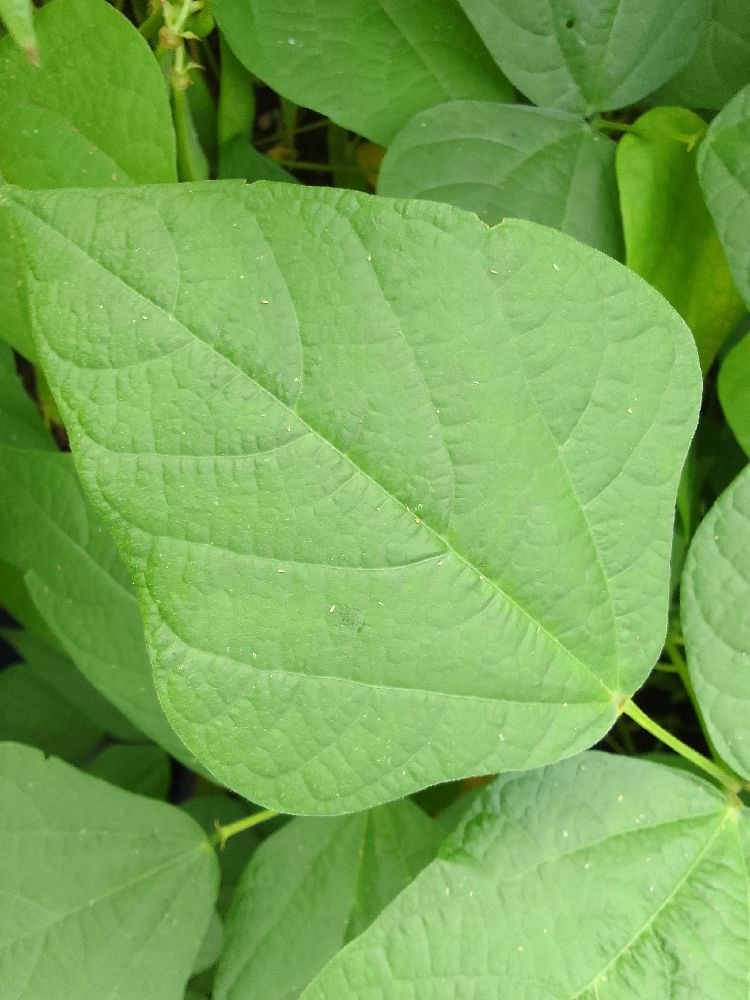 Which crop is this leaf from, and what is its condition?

common bean, healthy
